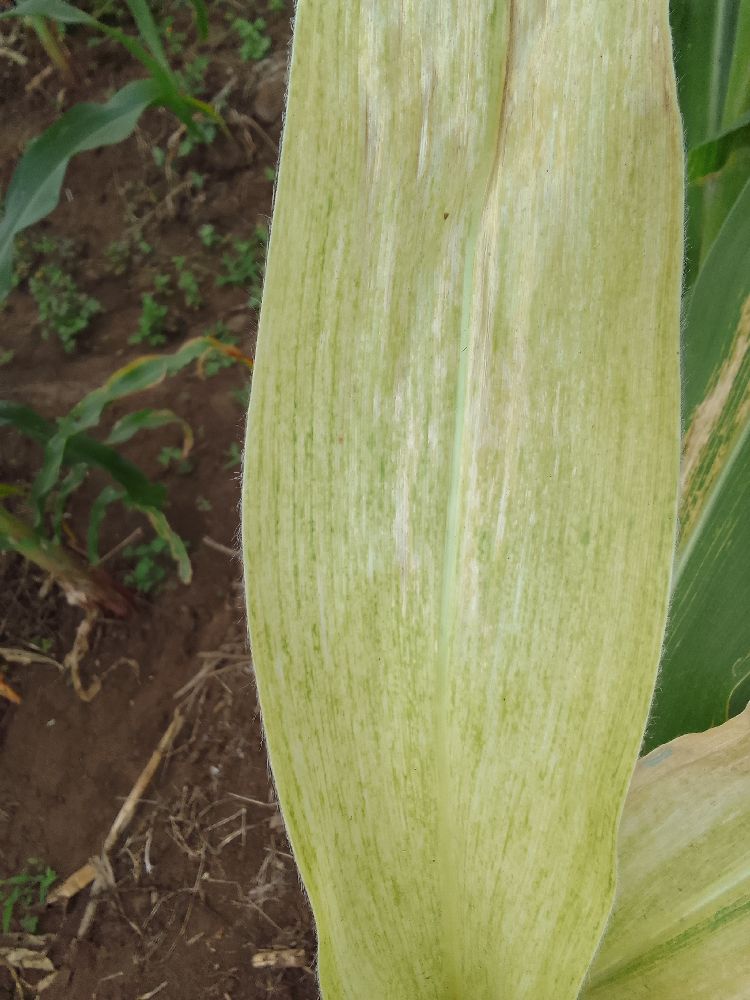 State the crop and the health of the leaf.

maize, maize lethal necrosis
